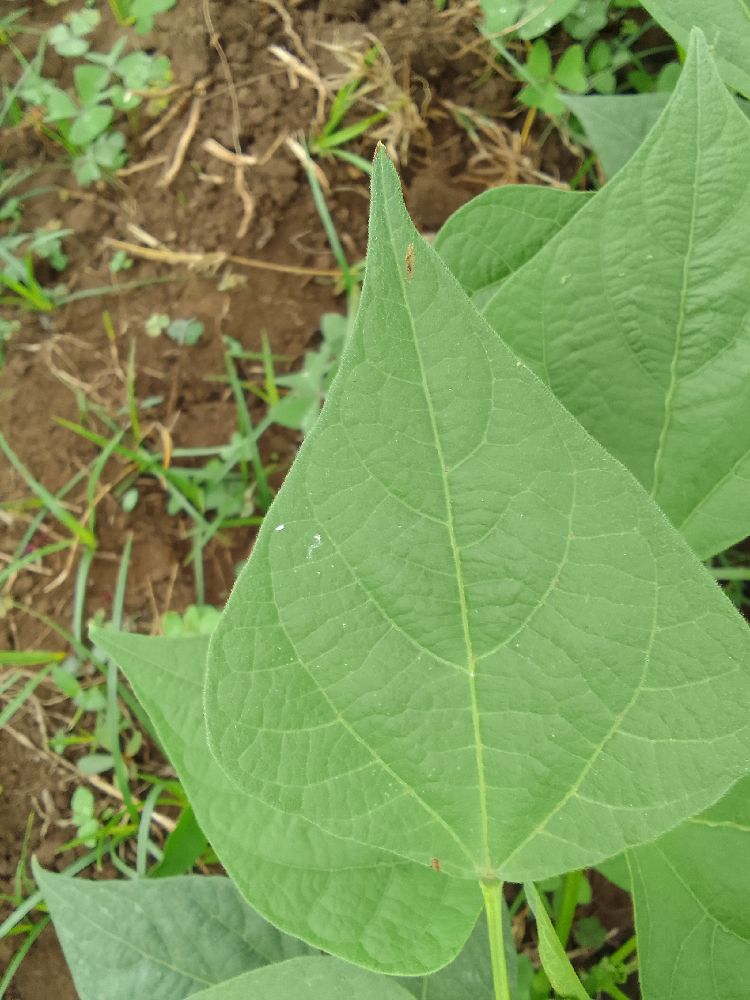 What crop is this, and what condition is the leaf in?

common bean, healthy
